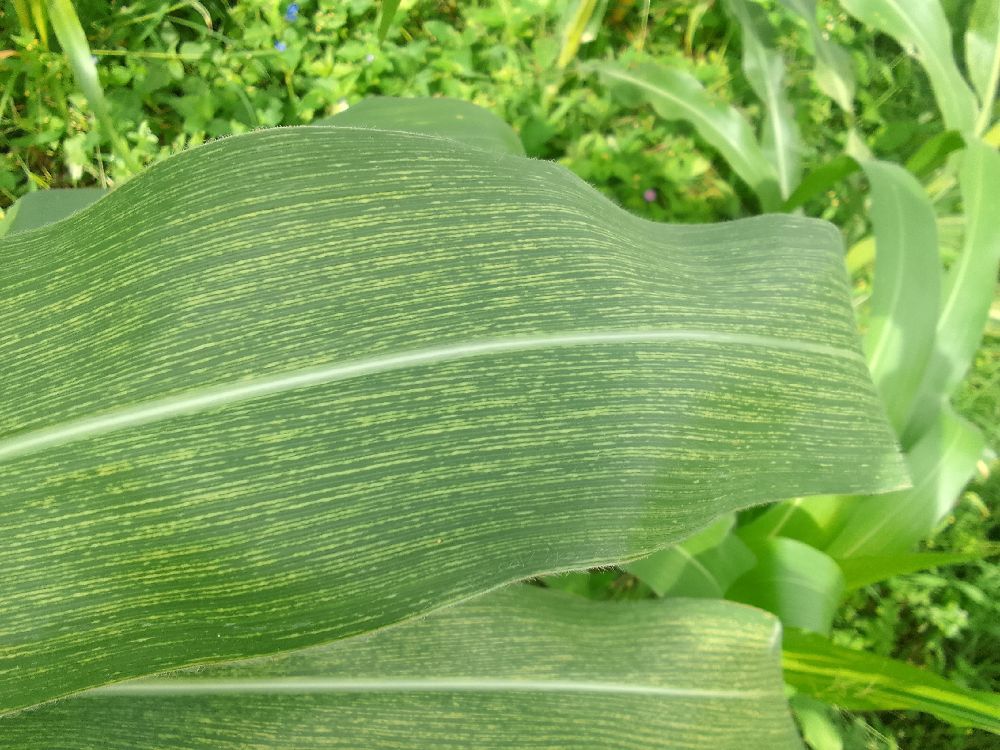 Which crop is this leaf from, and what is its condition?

maize, maize streak virus
